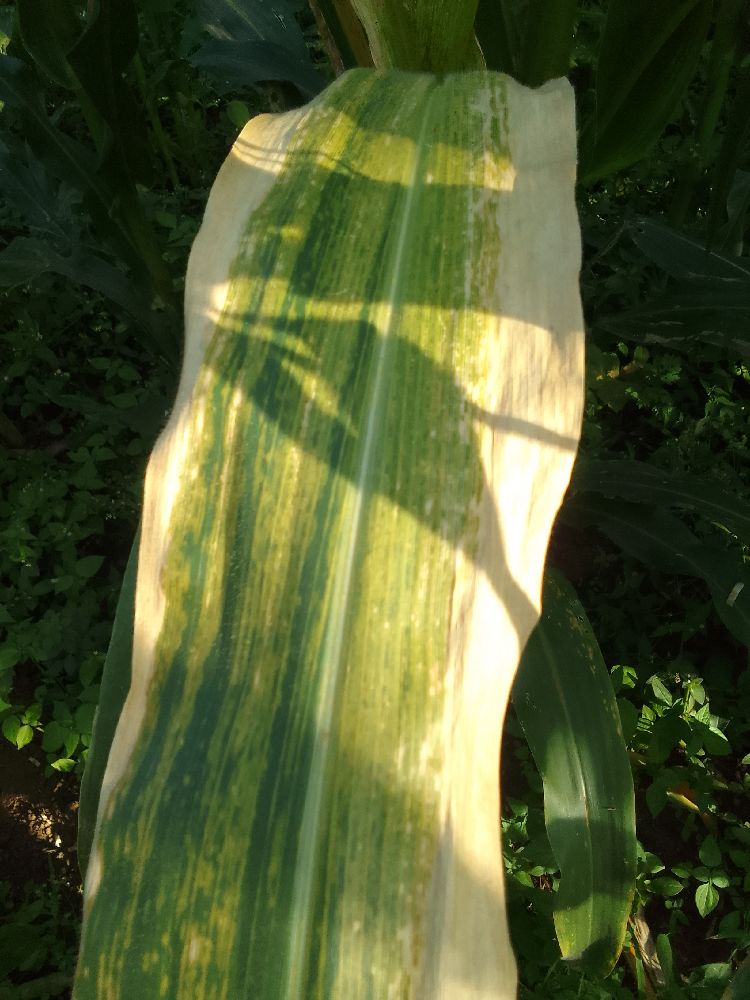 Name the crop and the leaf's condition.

maize, maize lethal necrosis
